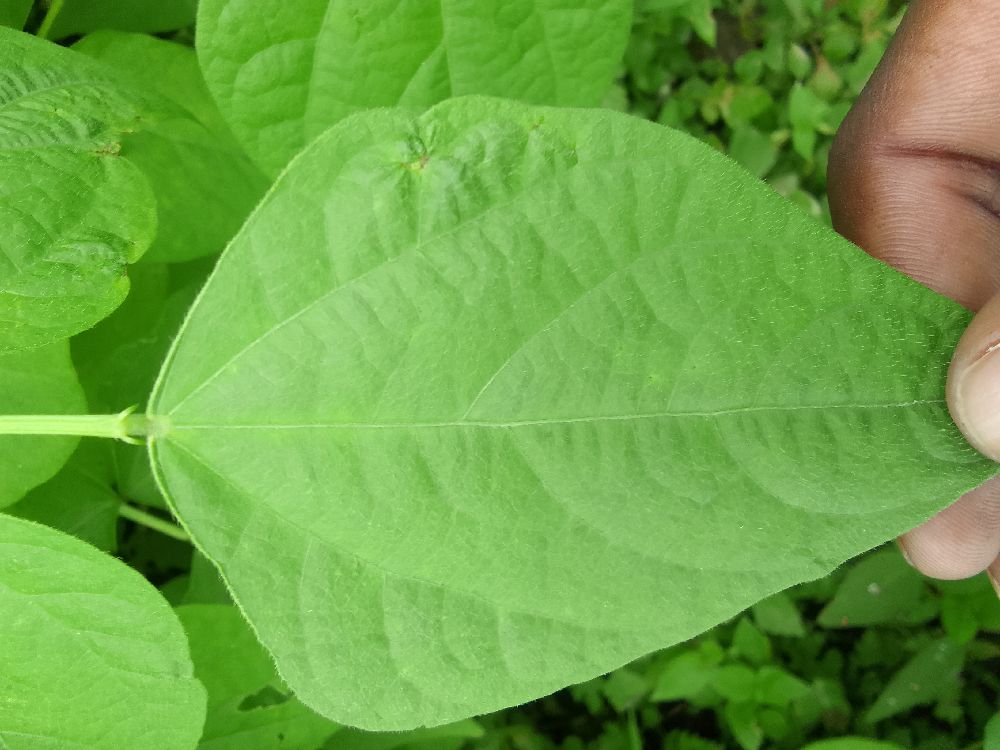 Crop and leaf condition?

common bean, healthy
